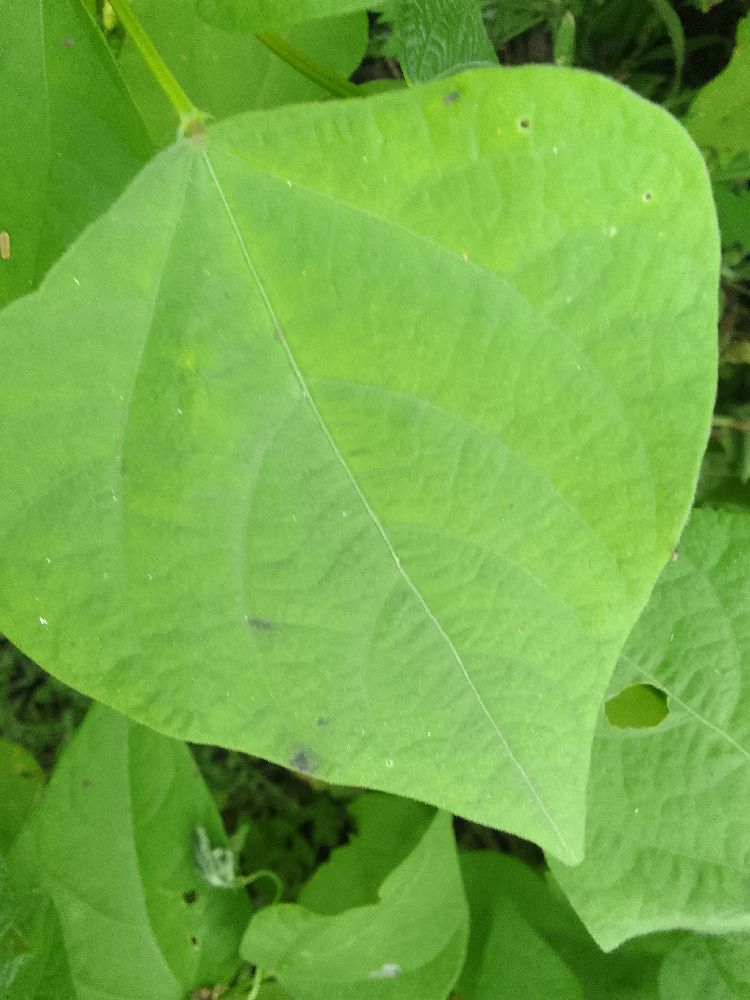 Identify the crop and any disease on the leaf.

common bean, healthy
